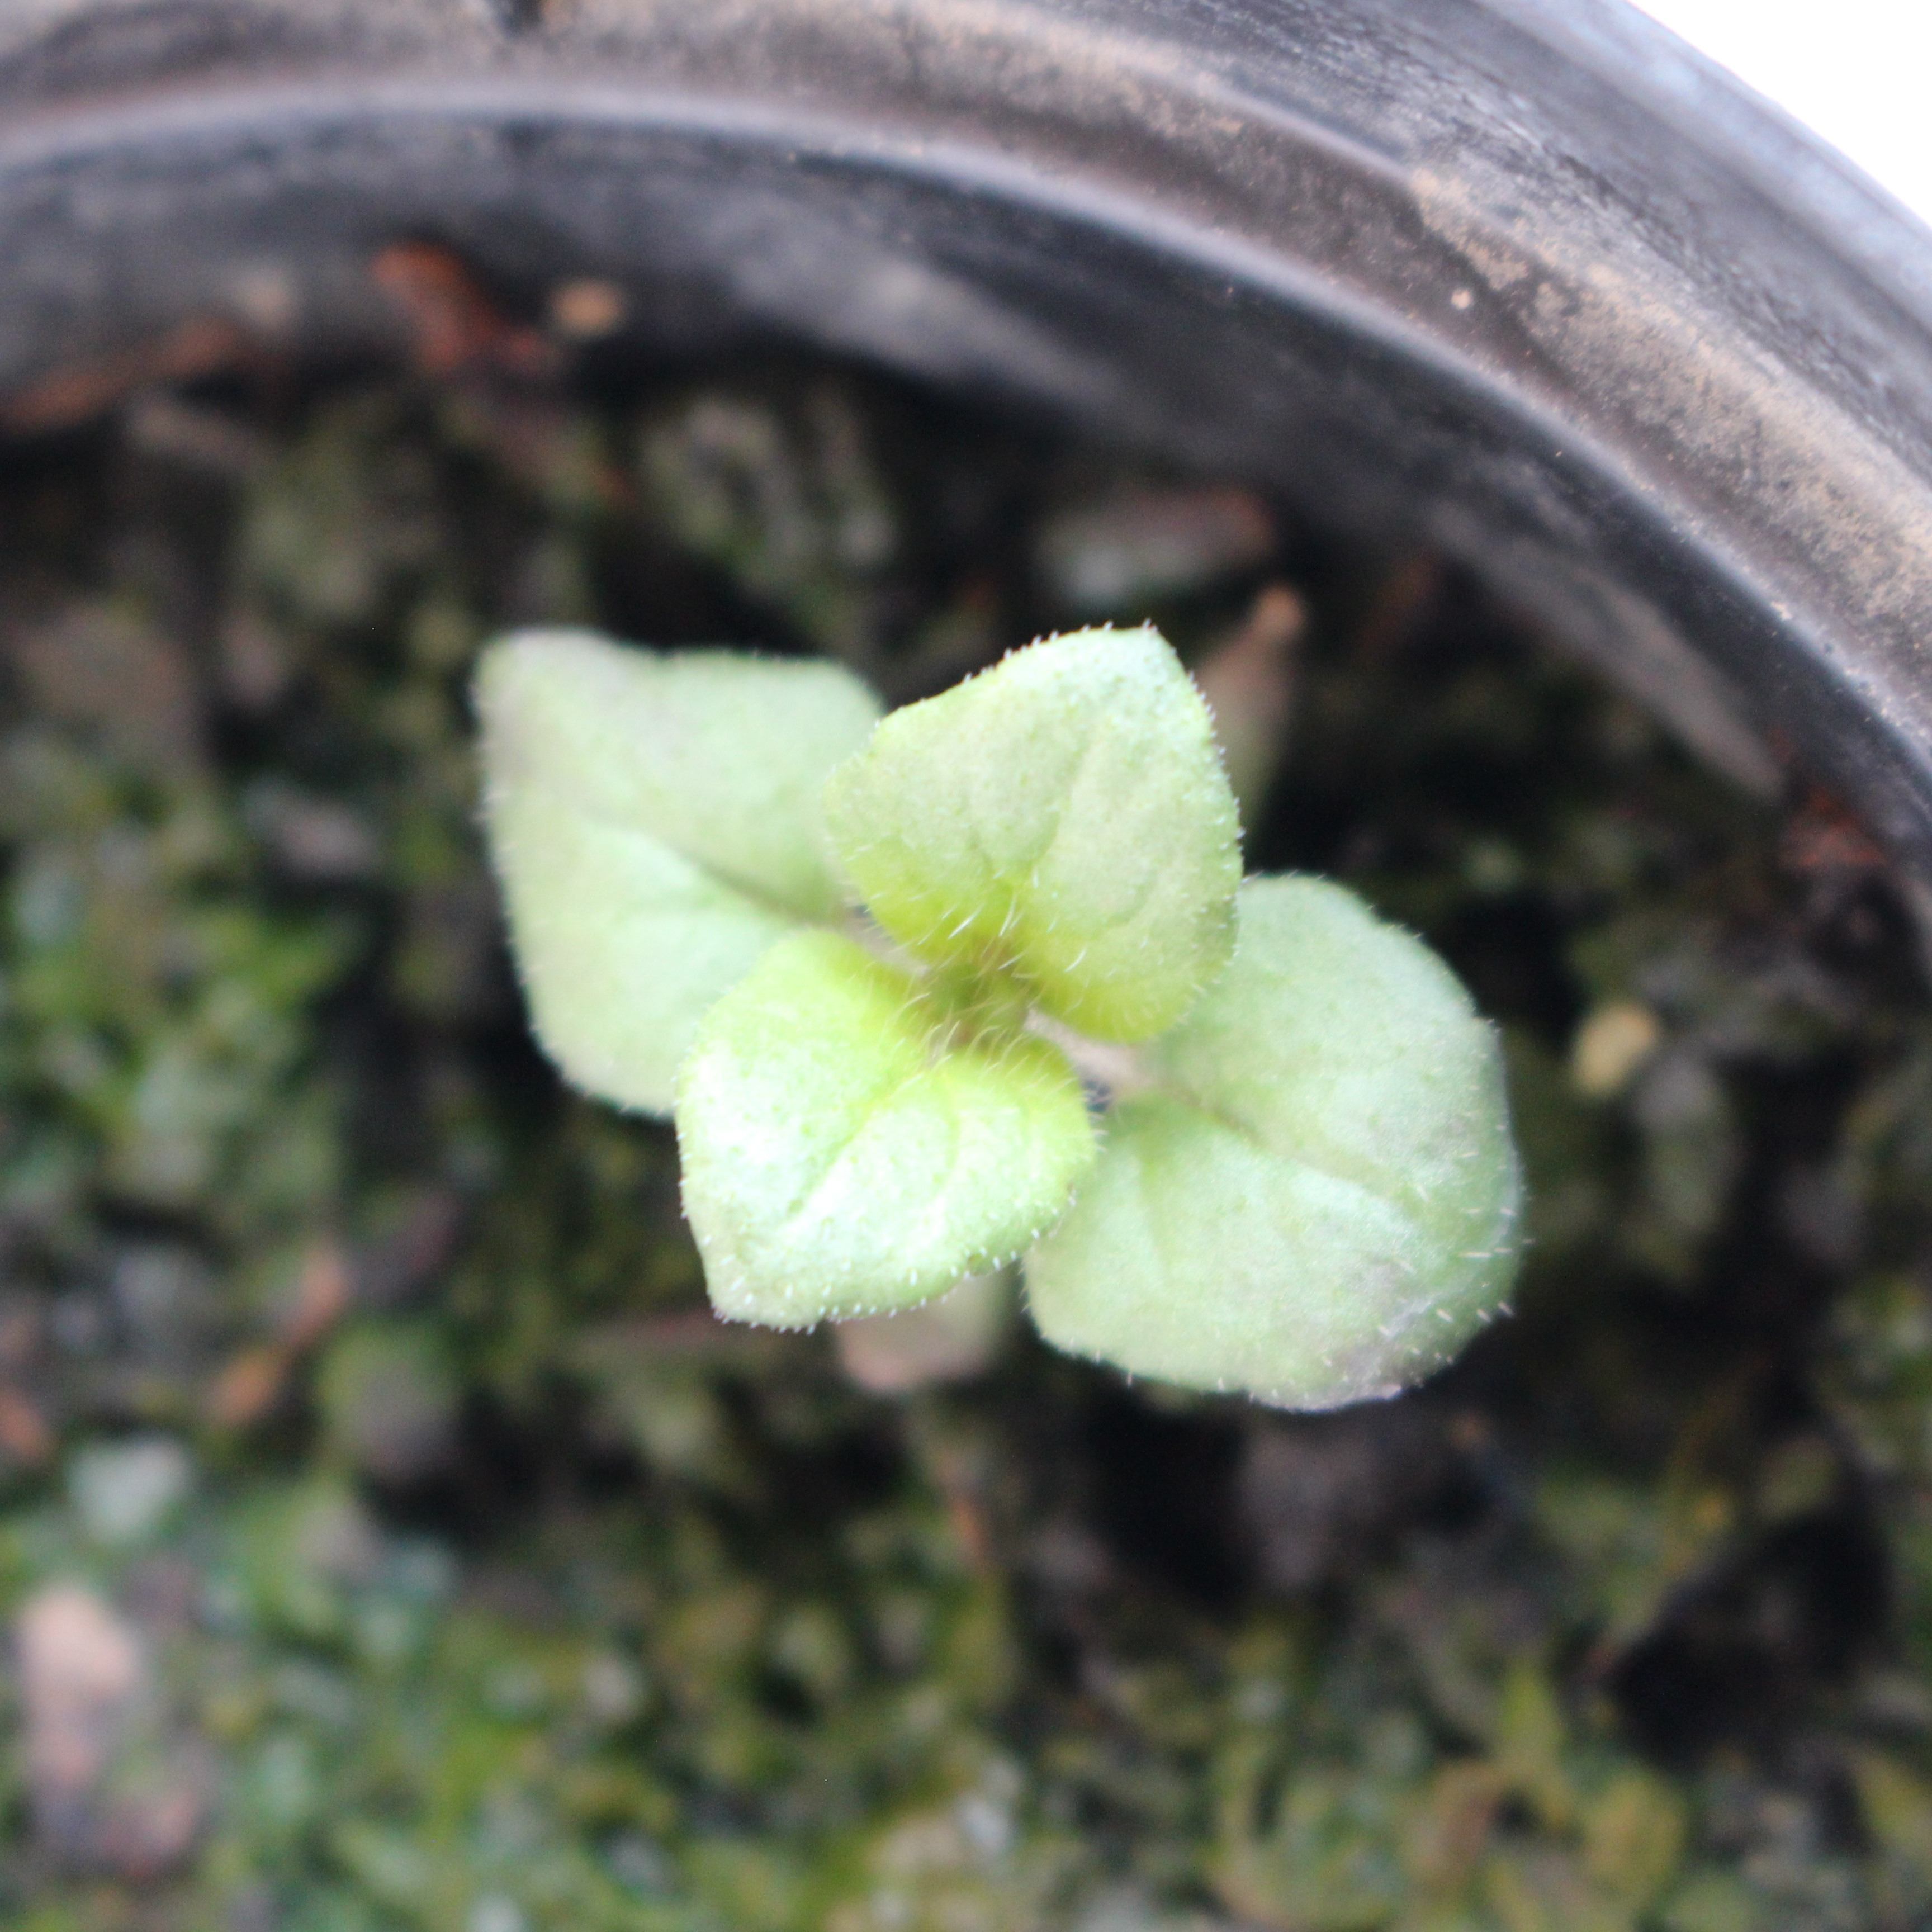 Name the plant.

Veronica persica
